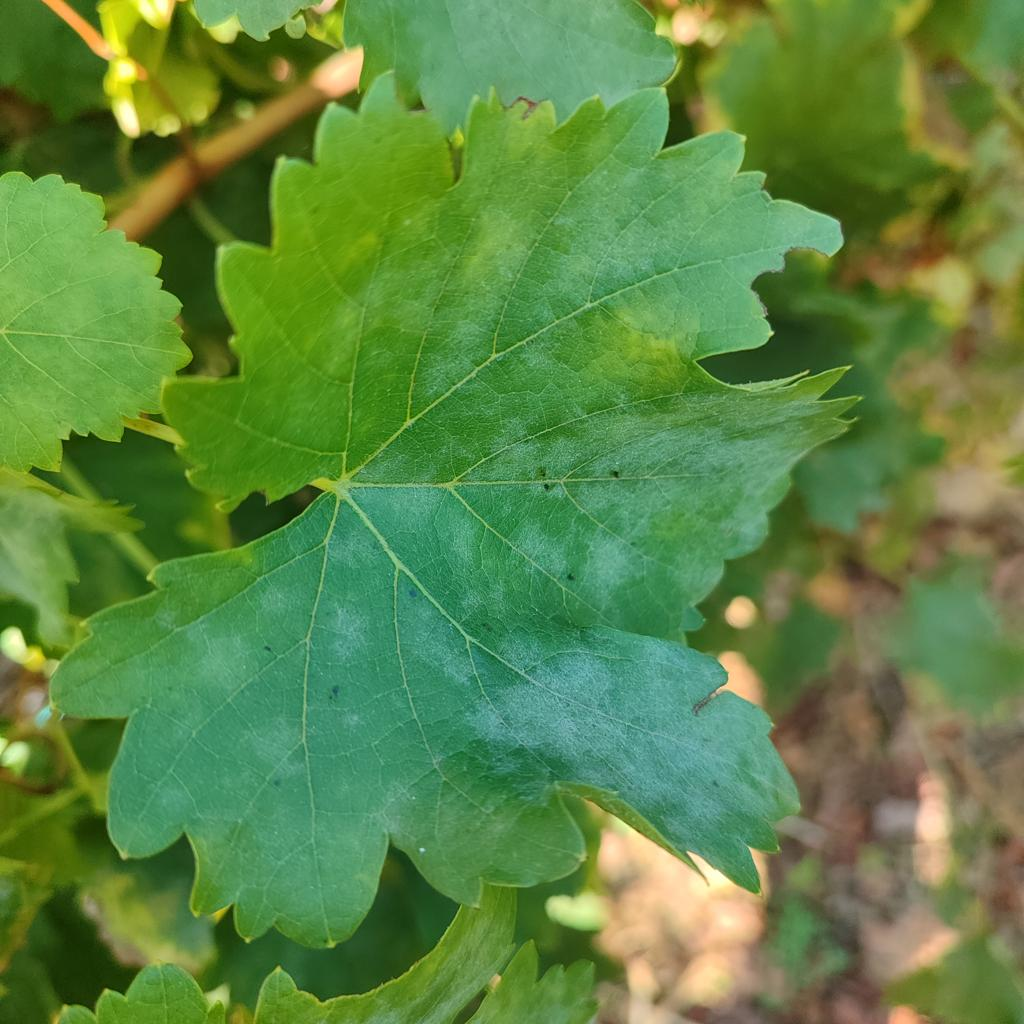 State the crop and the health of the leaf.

grapevine, powdery mildew
